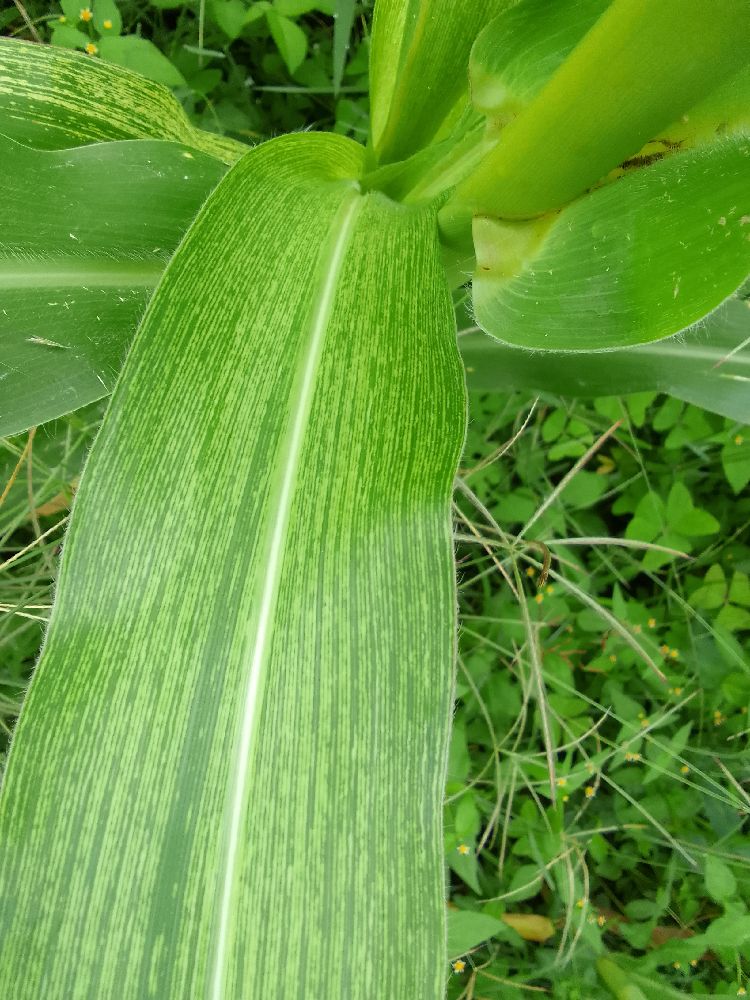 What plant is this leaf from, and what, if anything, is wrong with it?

maize, maize streak virus
